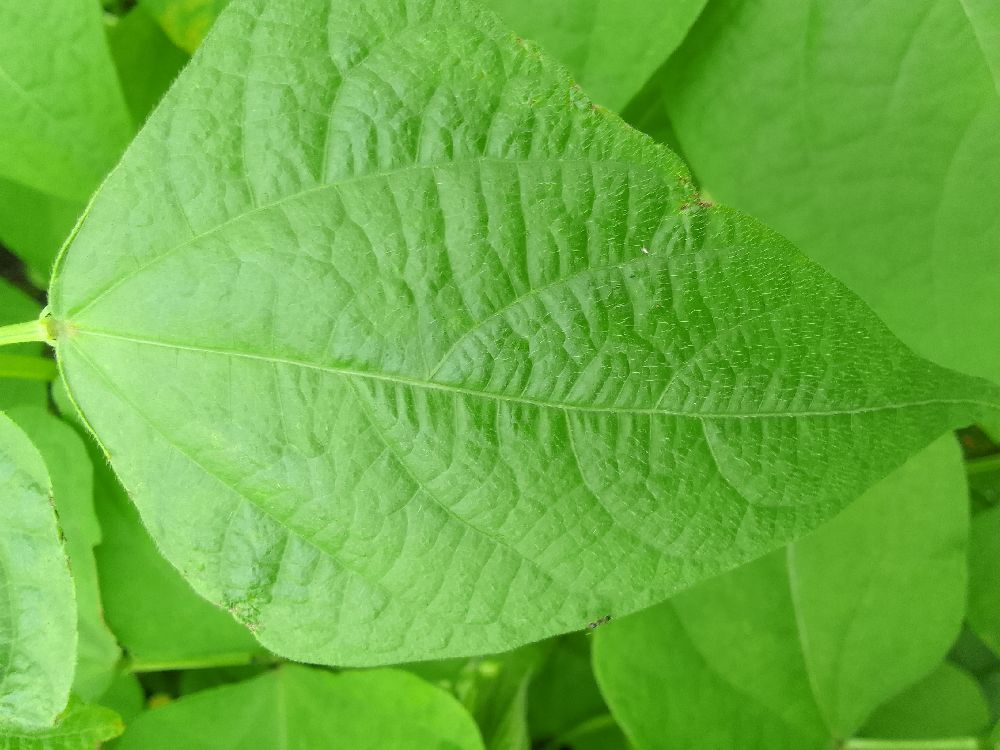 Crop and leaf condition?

common bean, healthy
